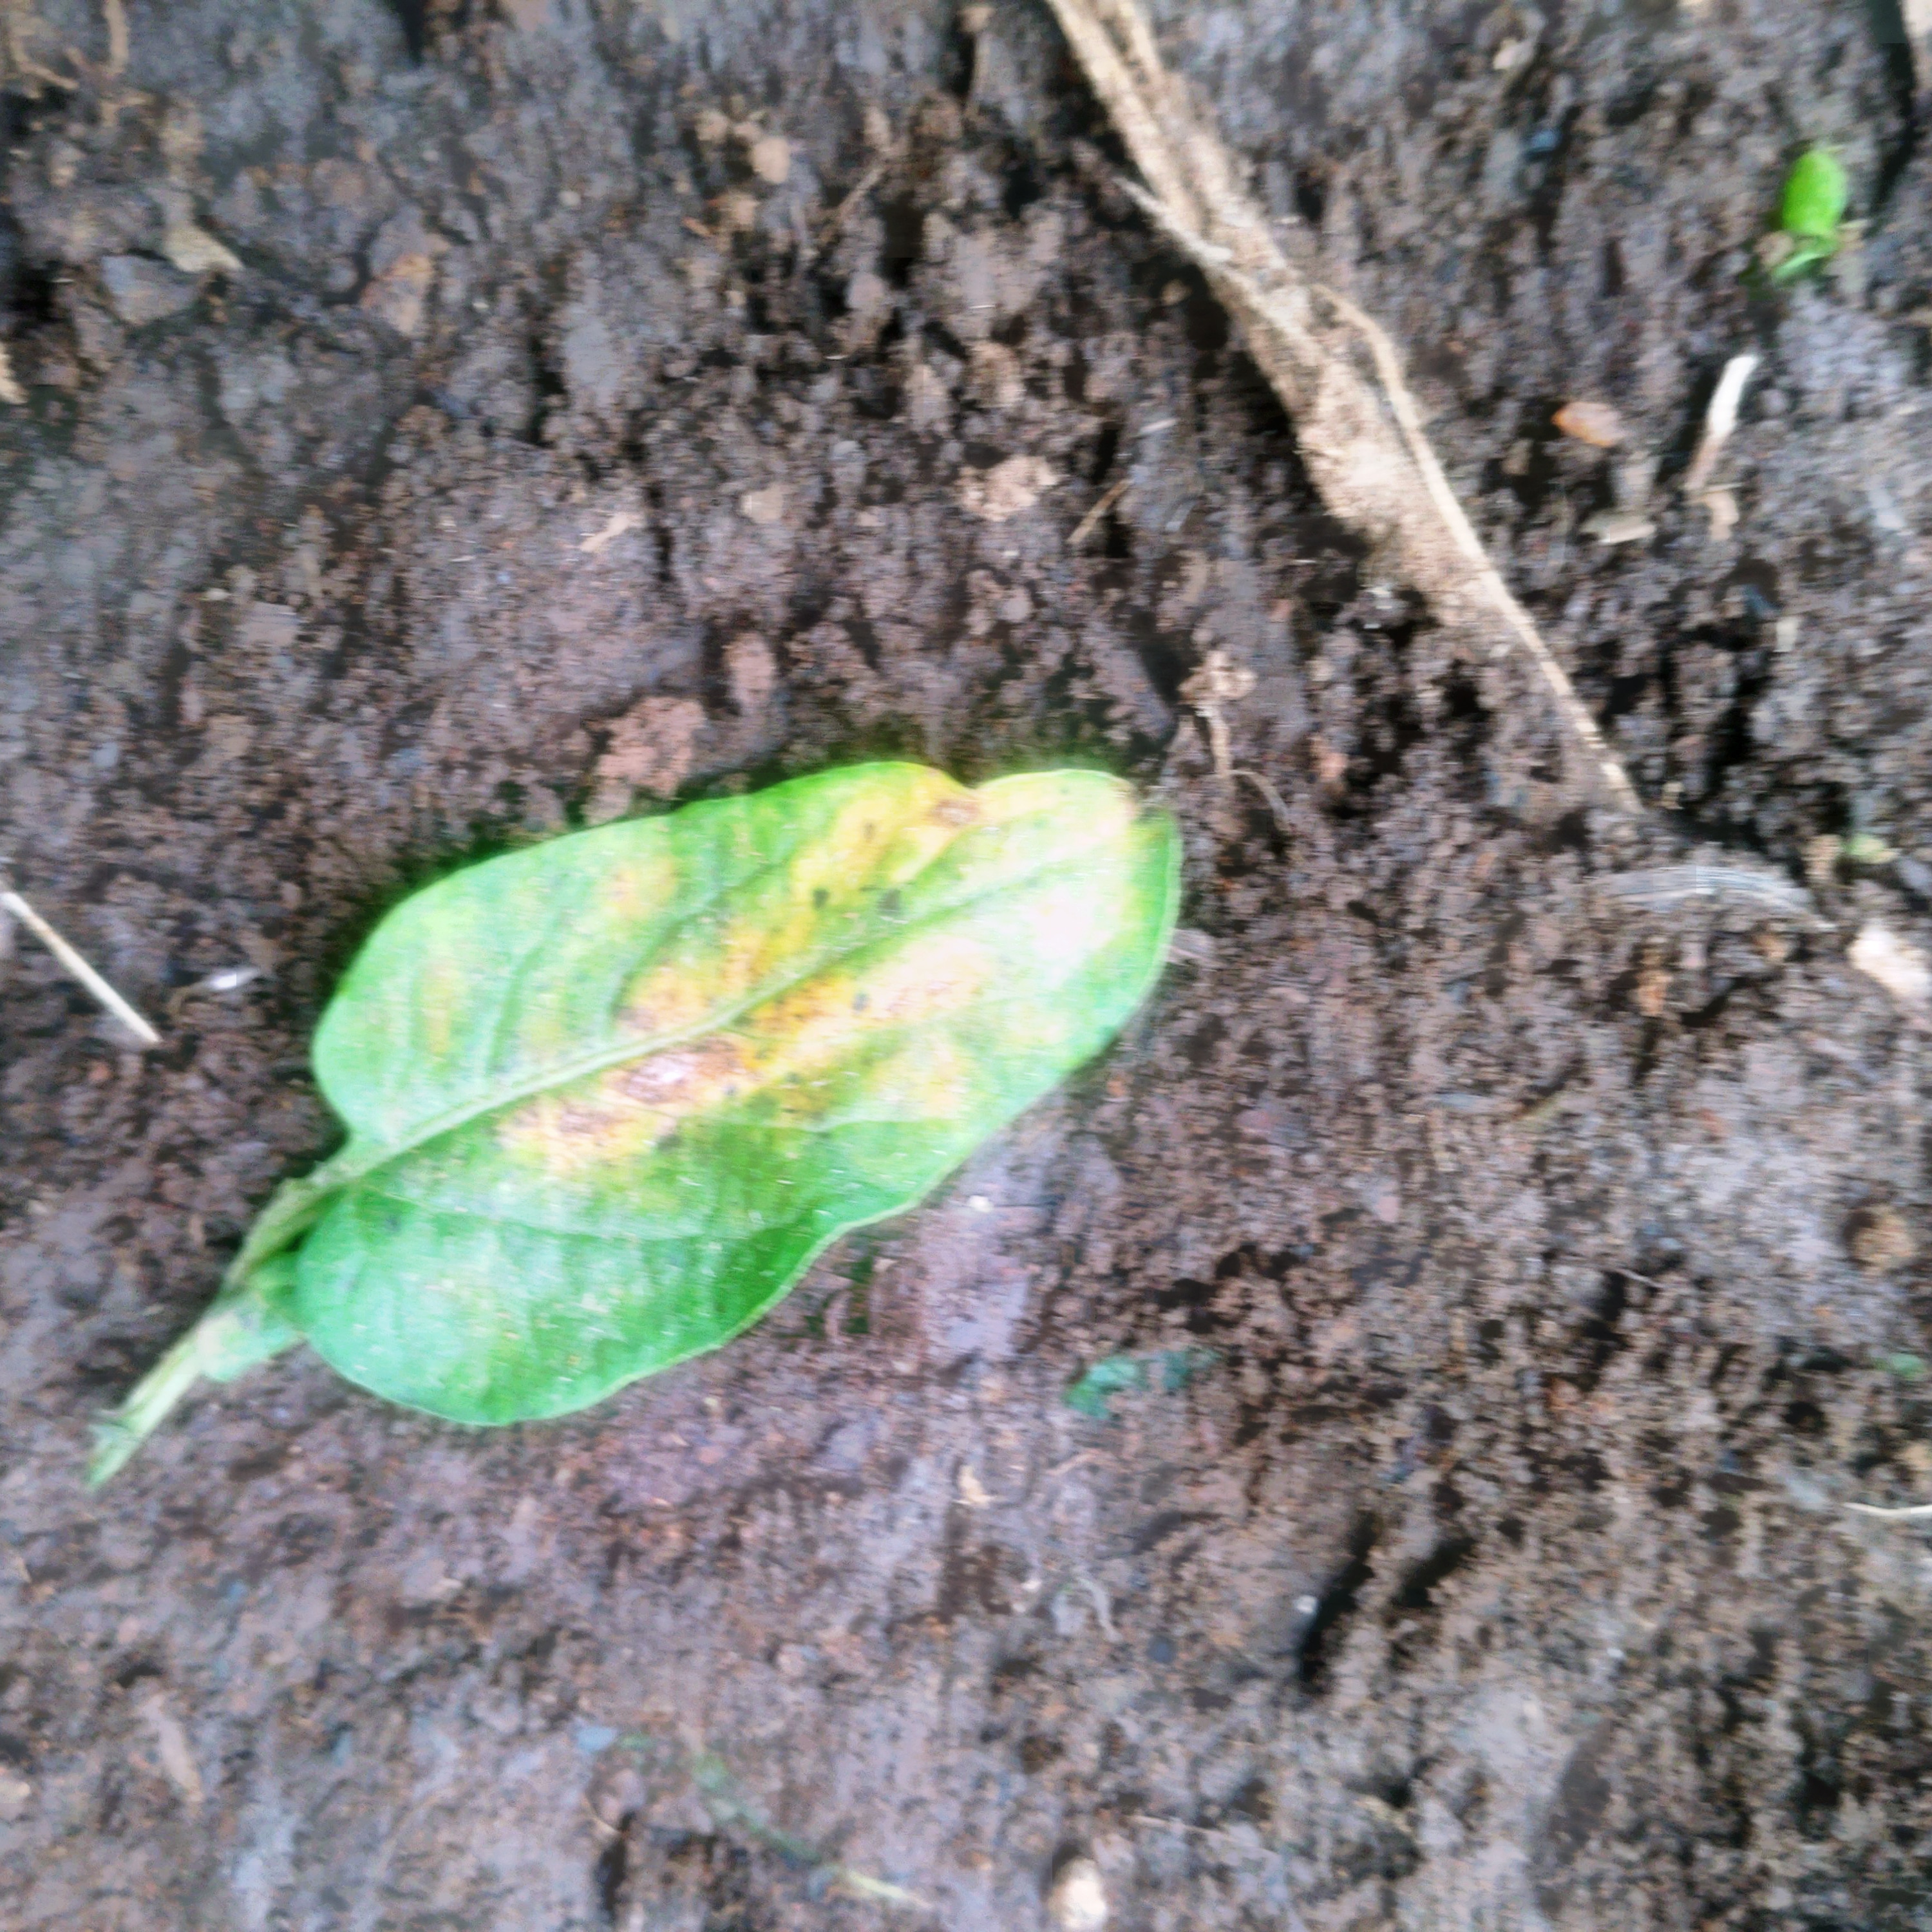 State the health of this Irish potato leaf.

late blight
